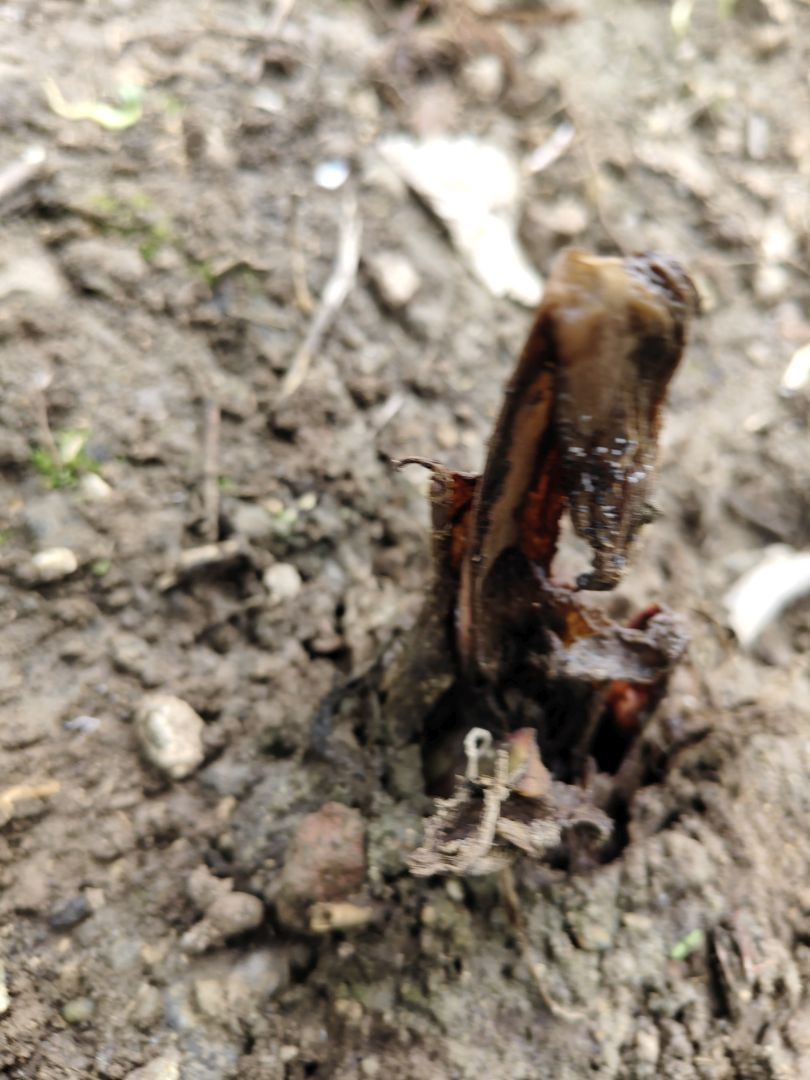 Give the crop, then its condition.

taro, root rot
